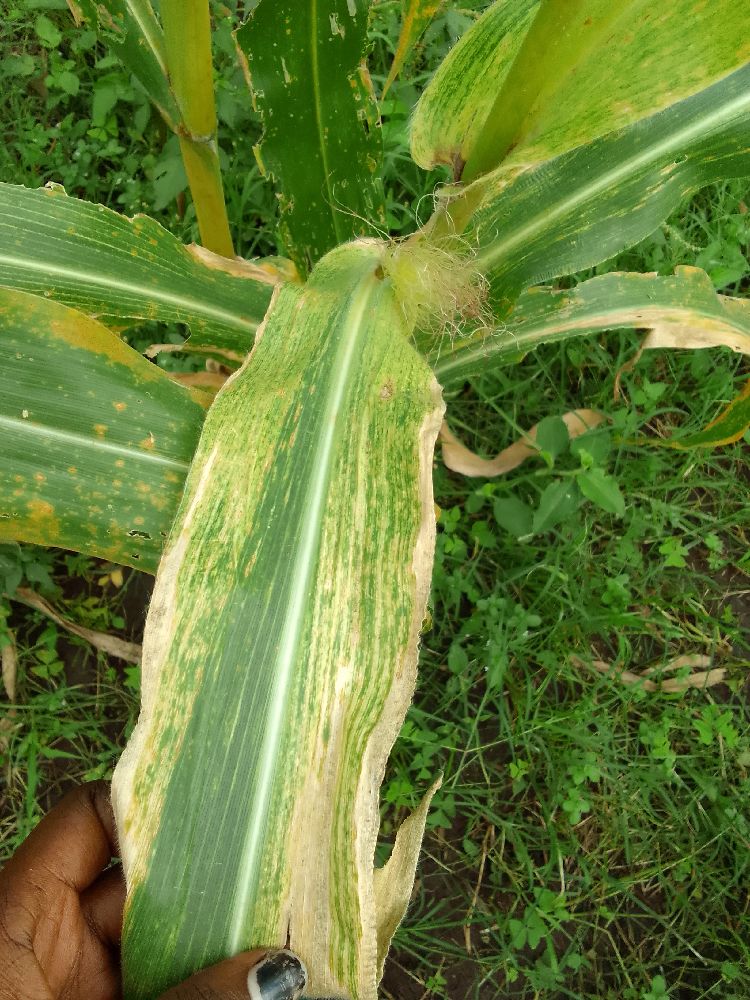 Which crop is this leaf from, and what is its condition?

maize, maize lethal necrosis
